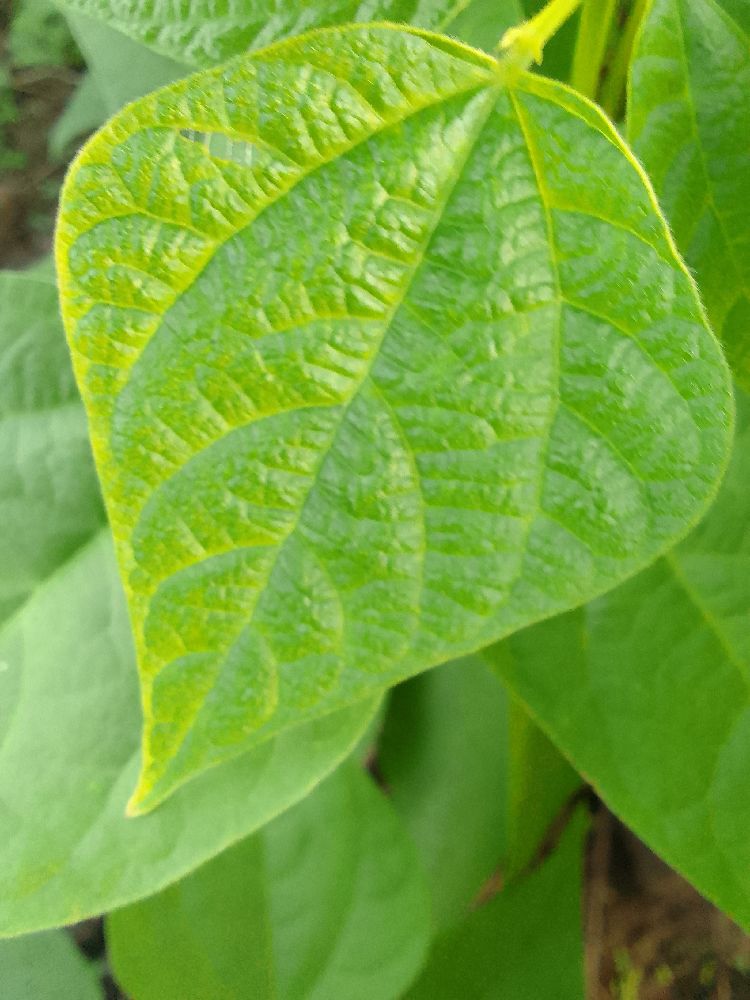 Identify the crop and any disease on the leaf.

common bean, healthy
